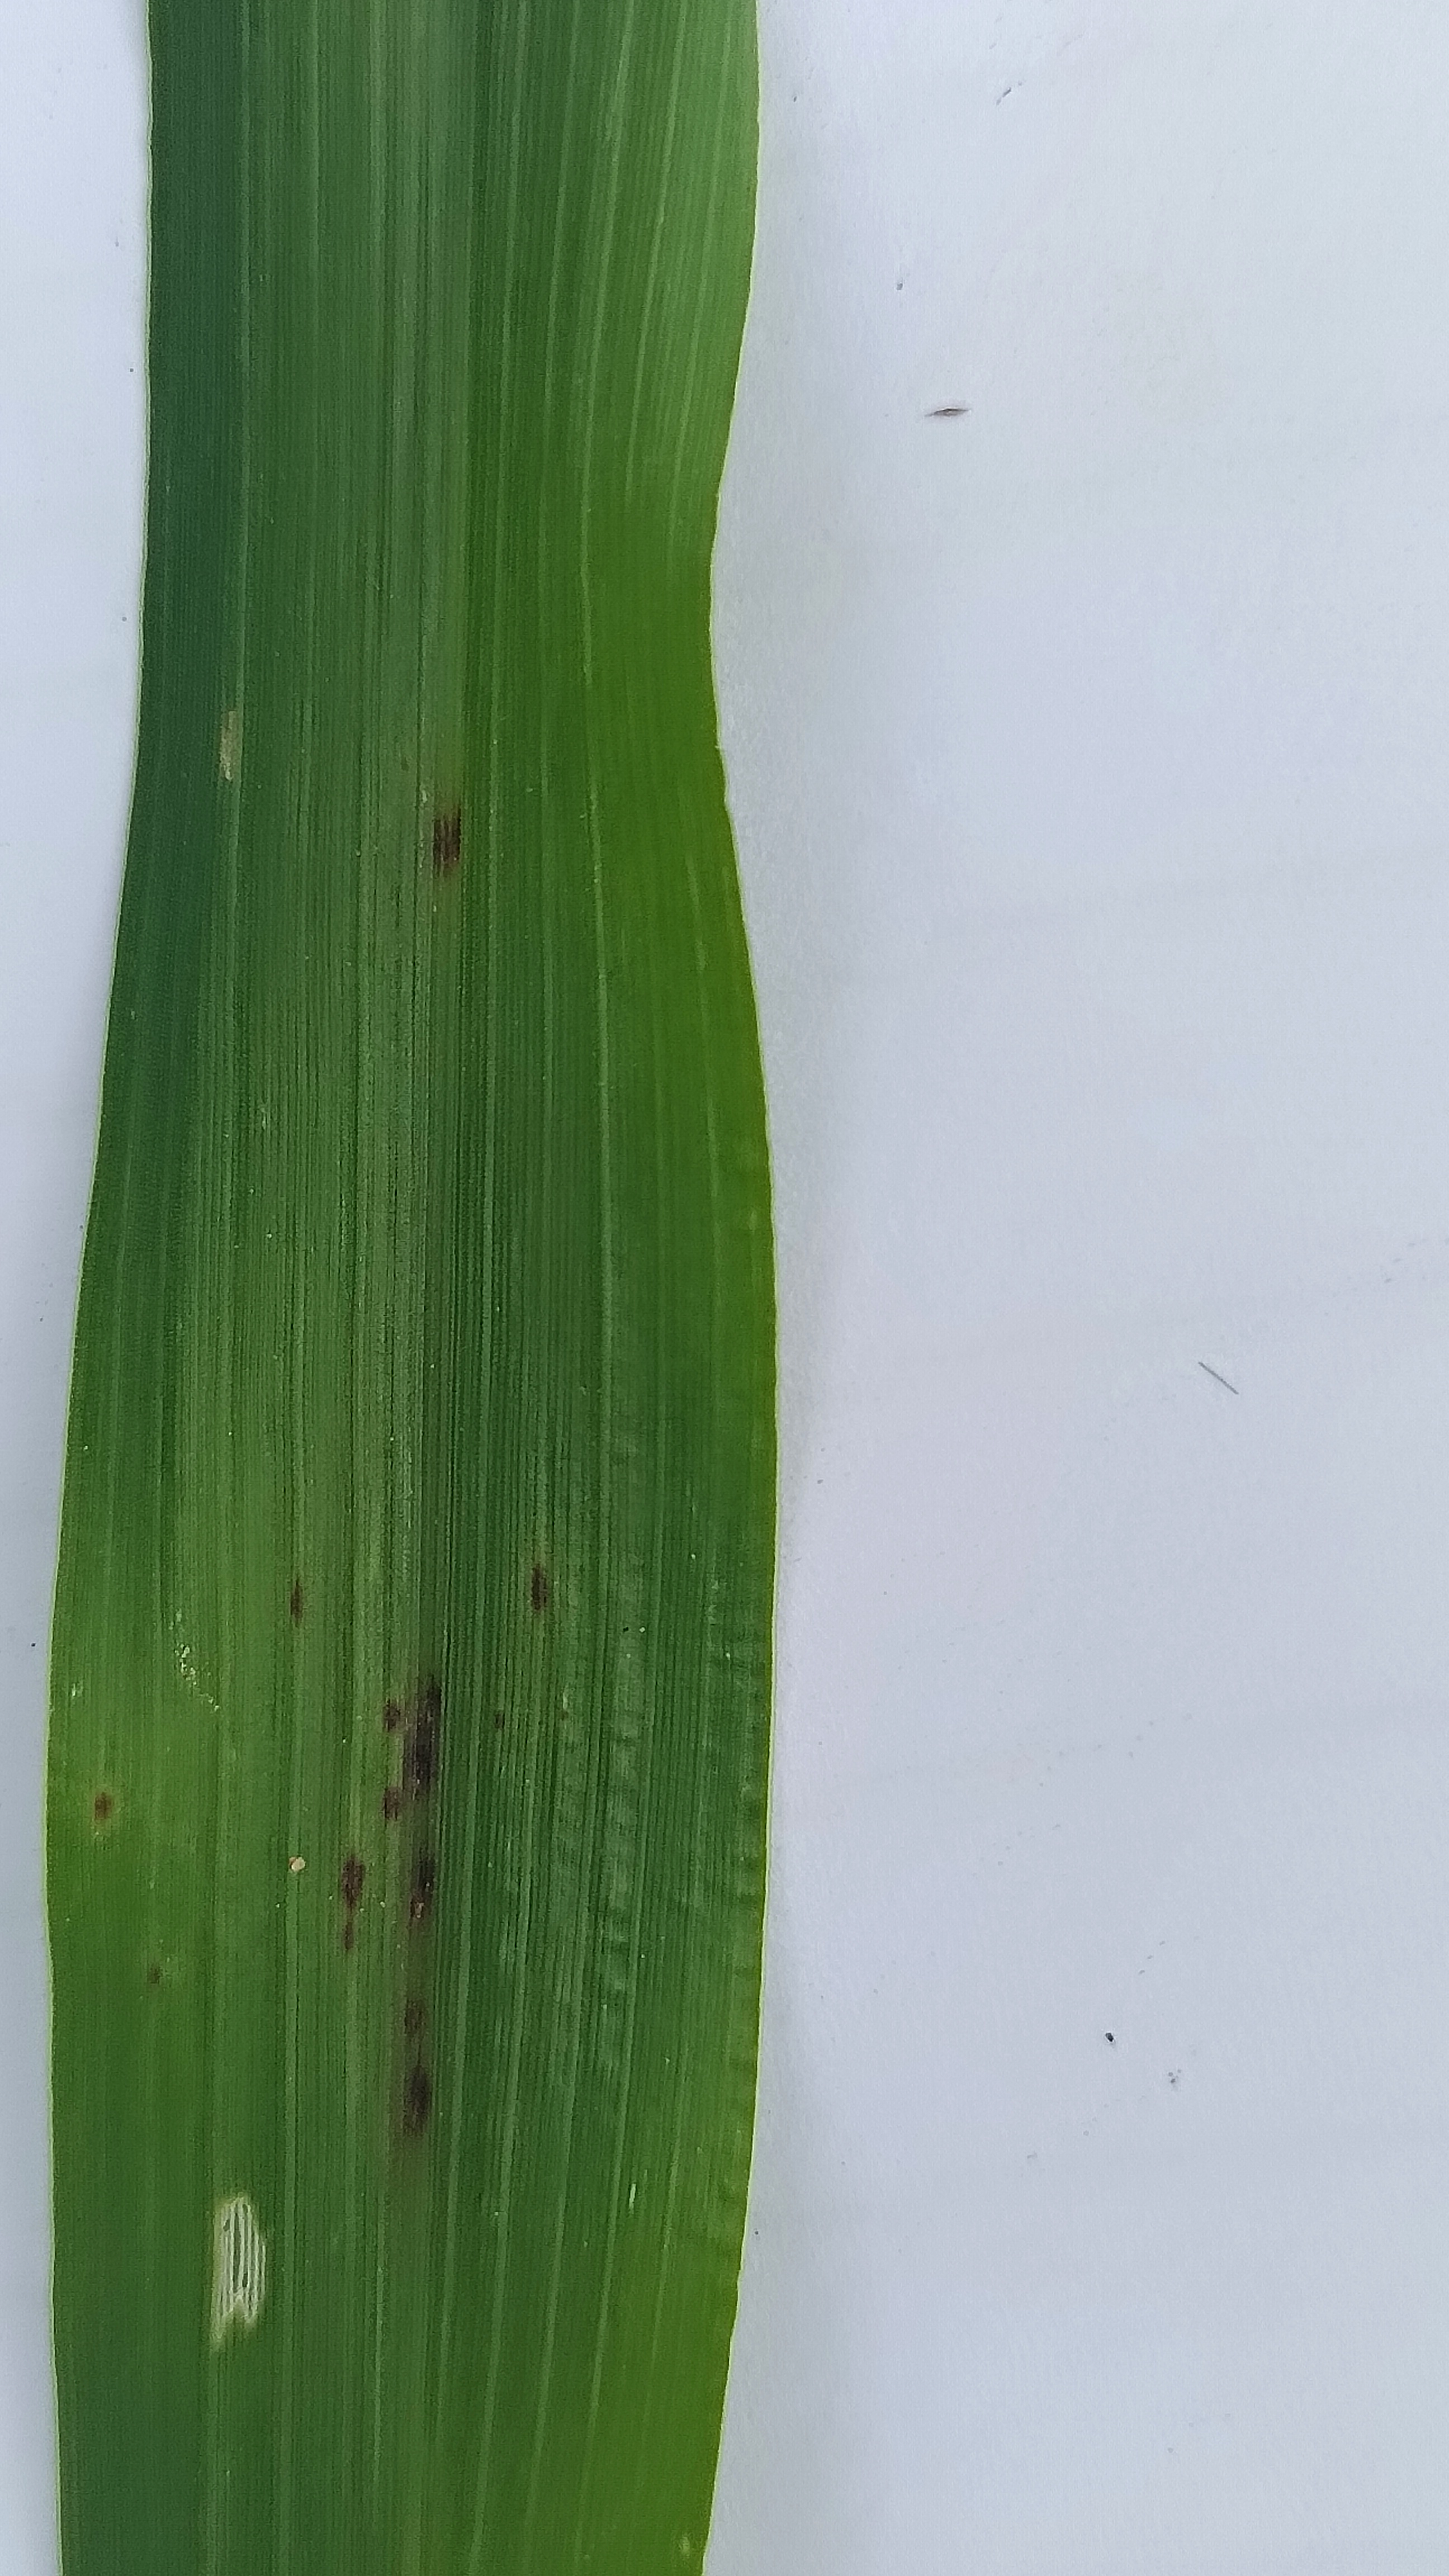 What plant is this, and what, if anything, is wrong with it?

pearl millet, exserohilum rostratum
